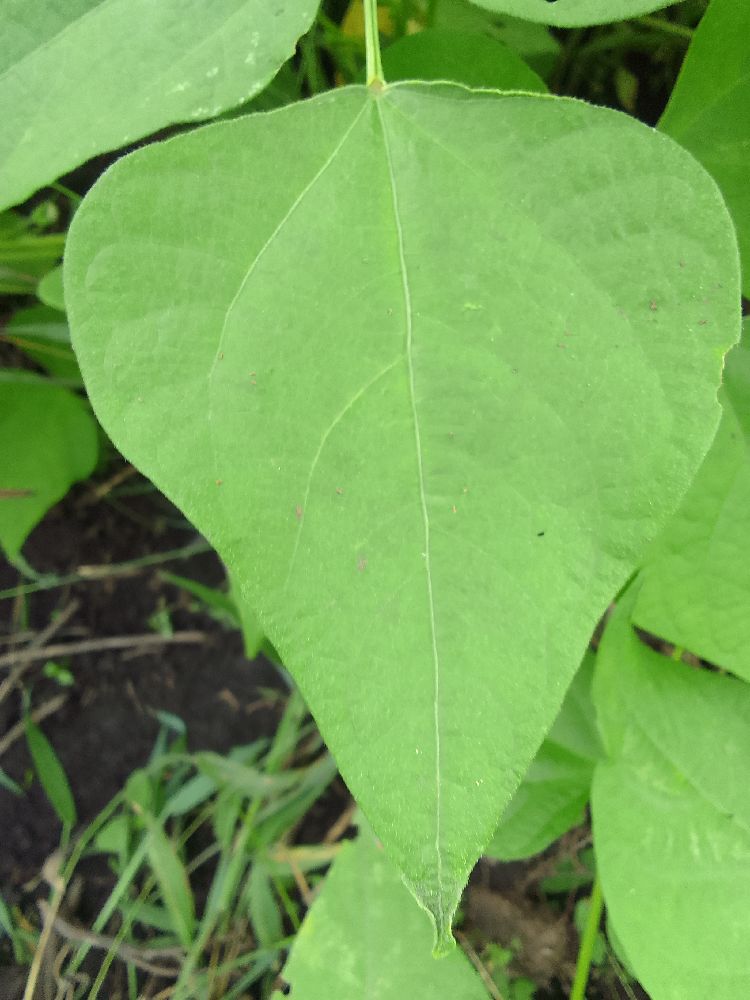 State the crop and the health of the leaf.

common bean, healthy
